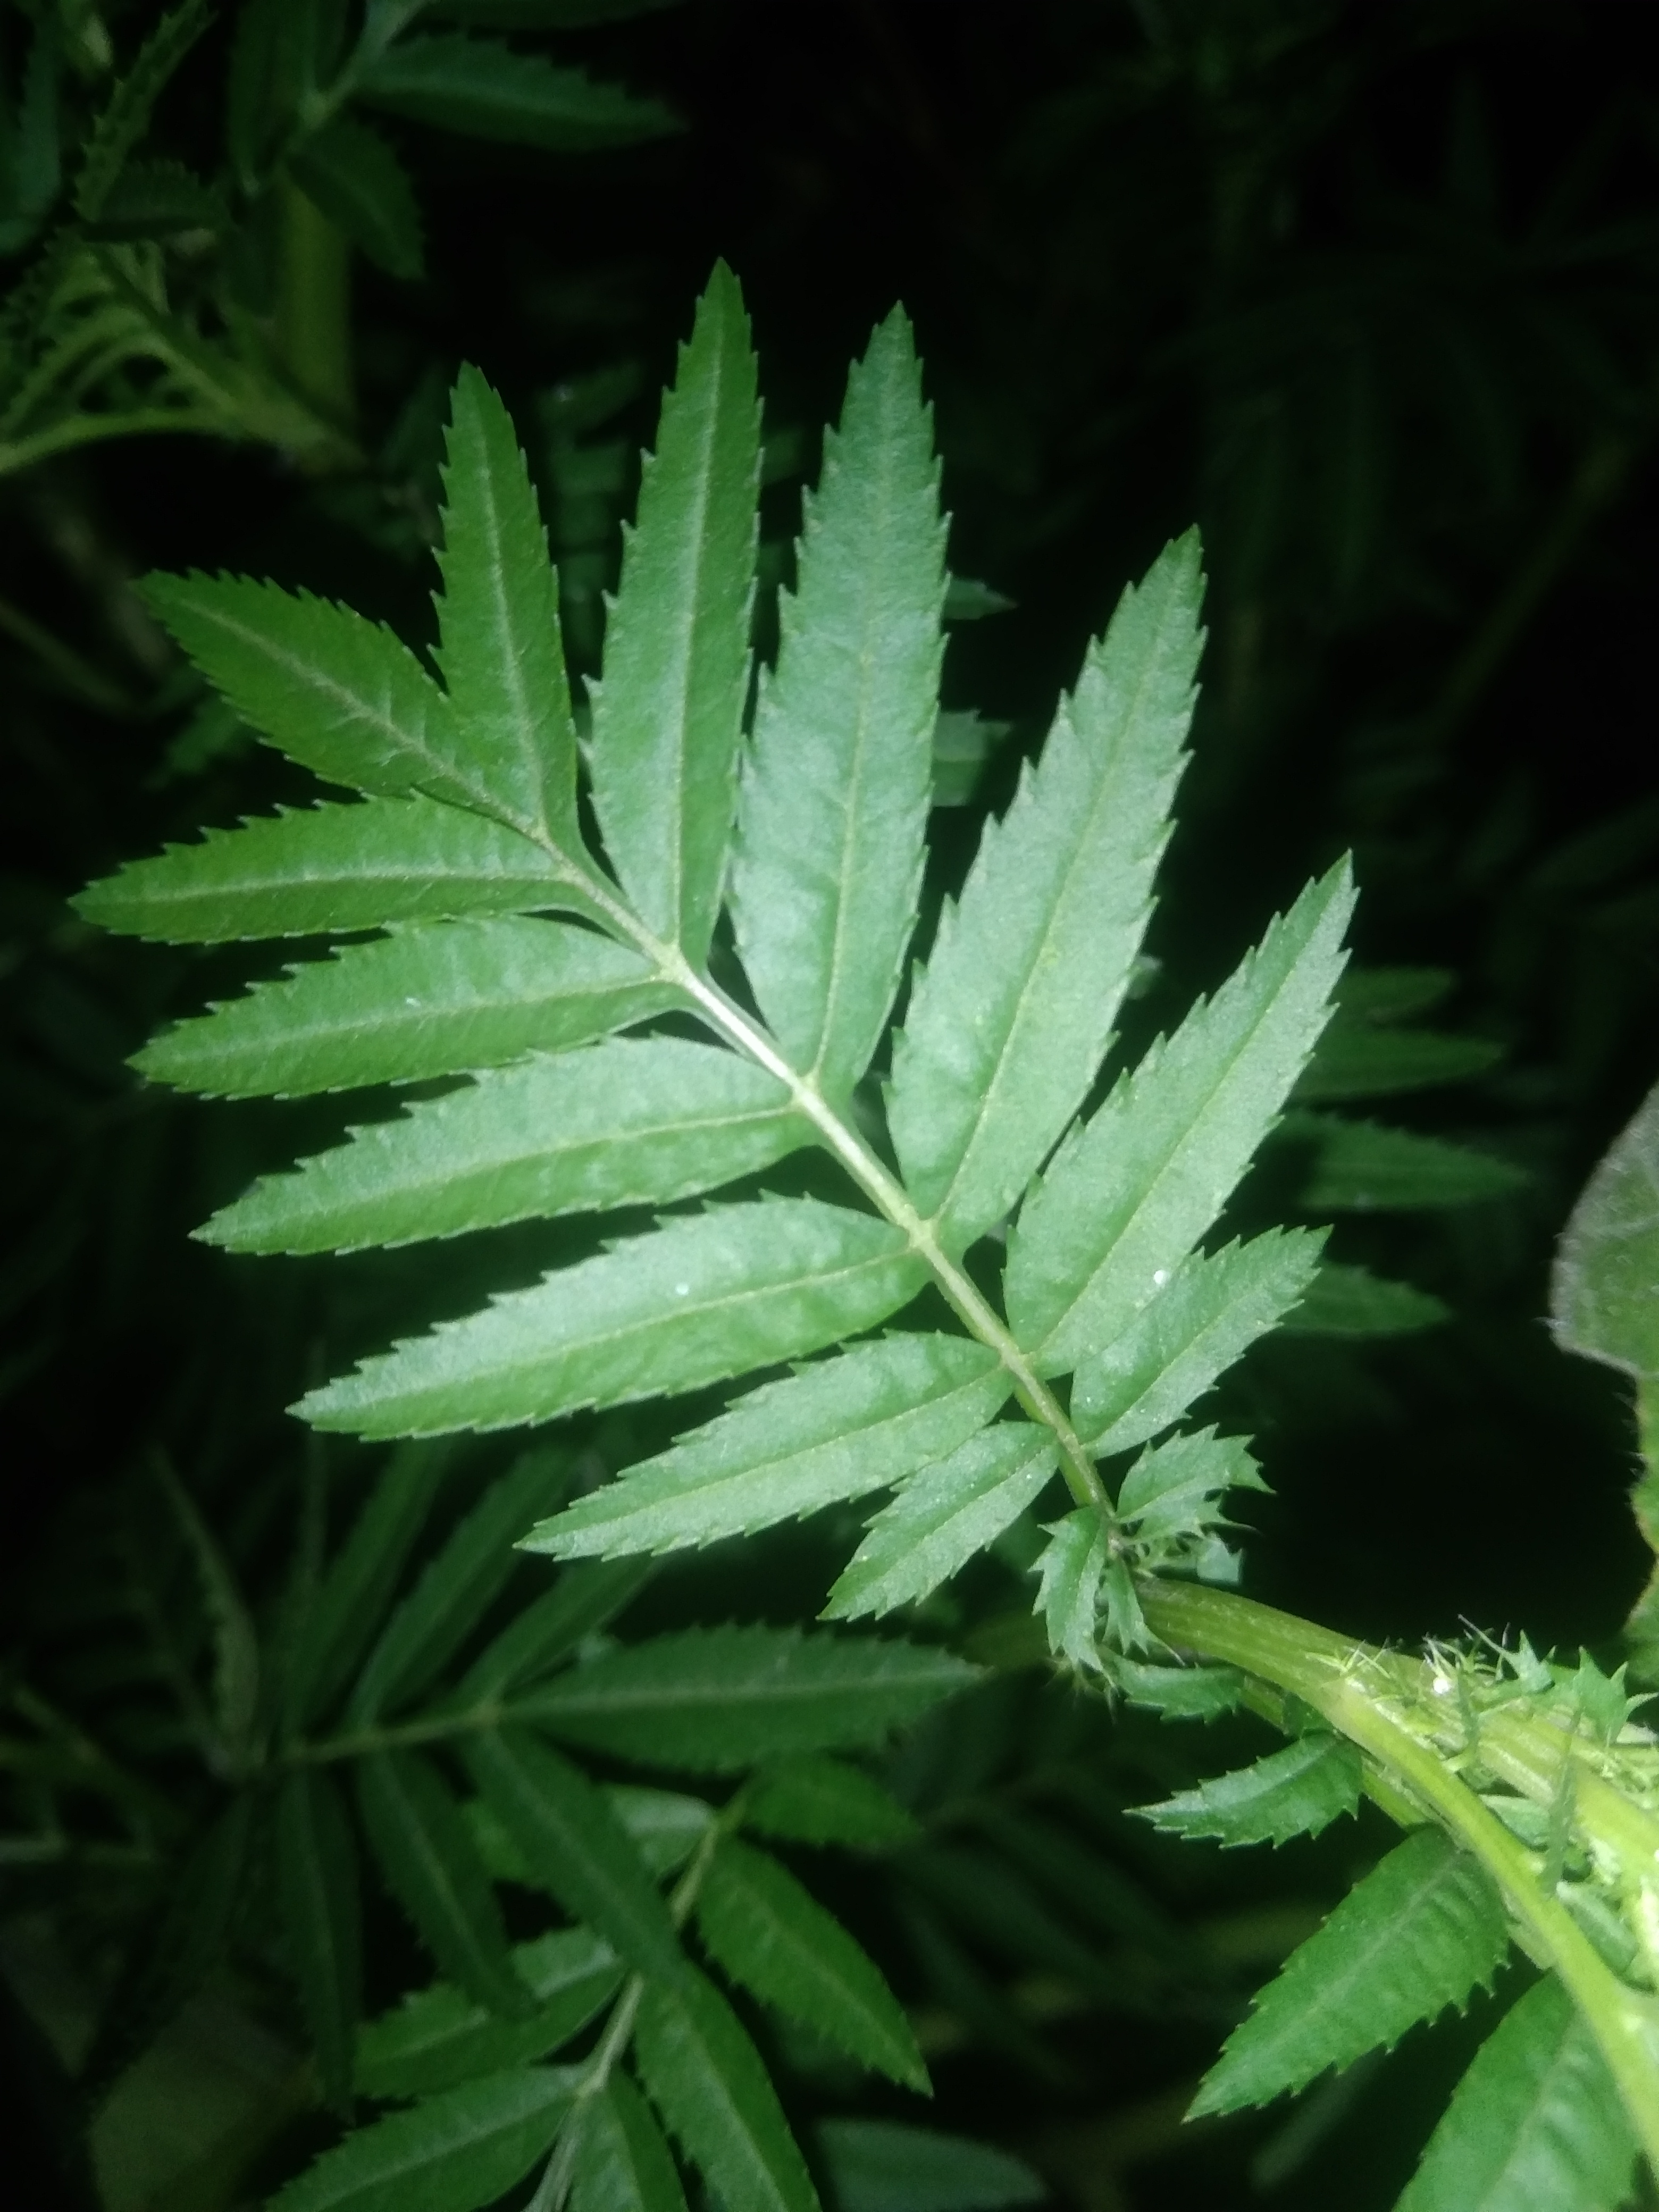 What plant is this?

marigold
